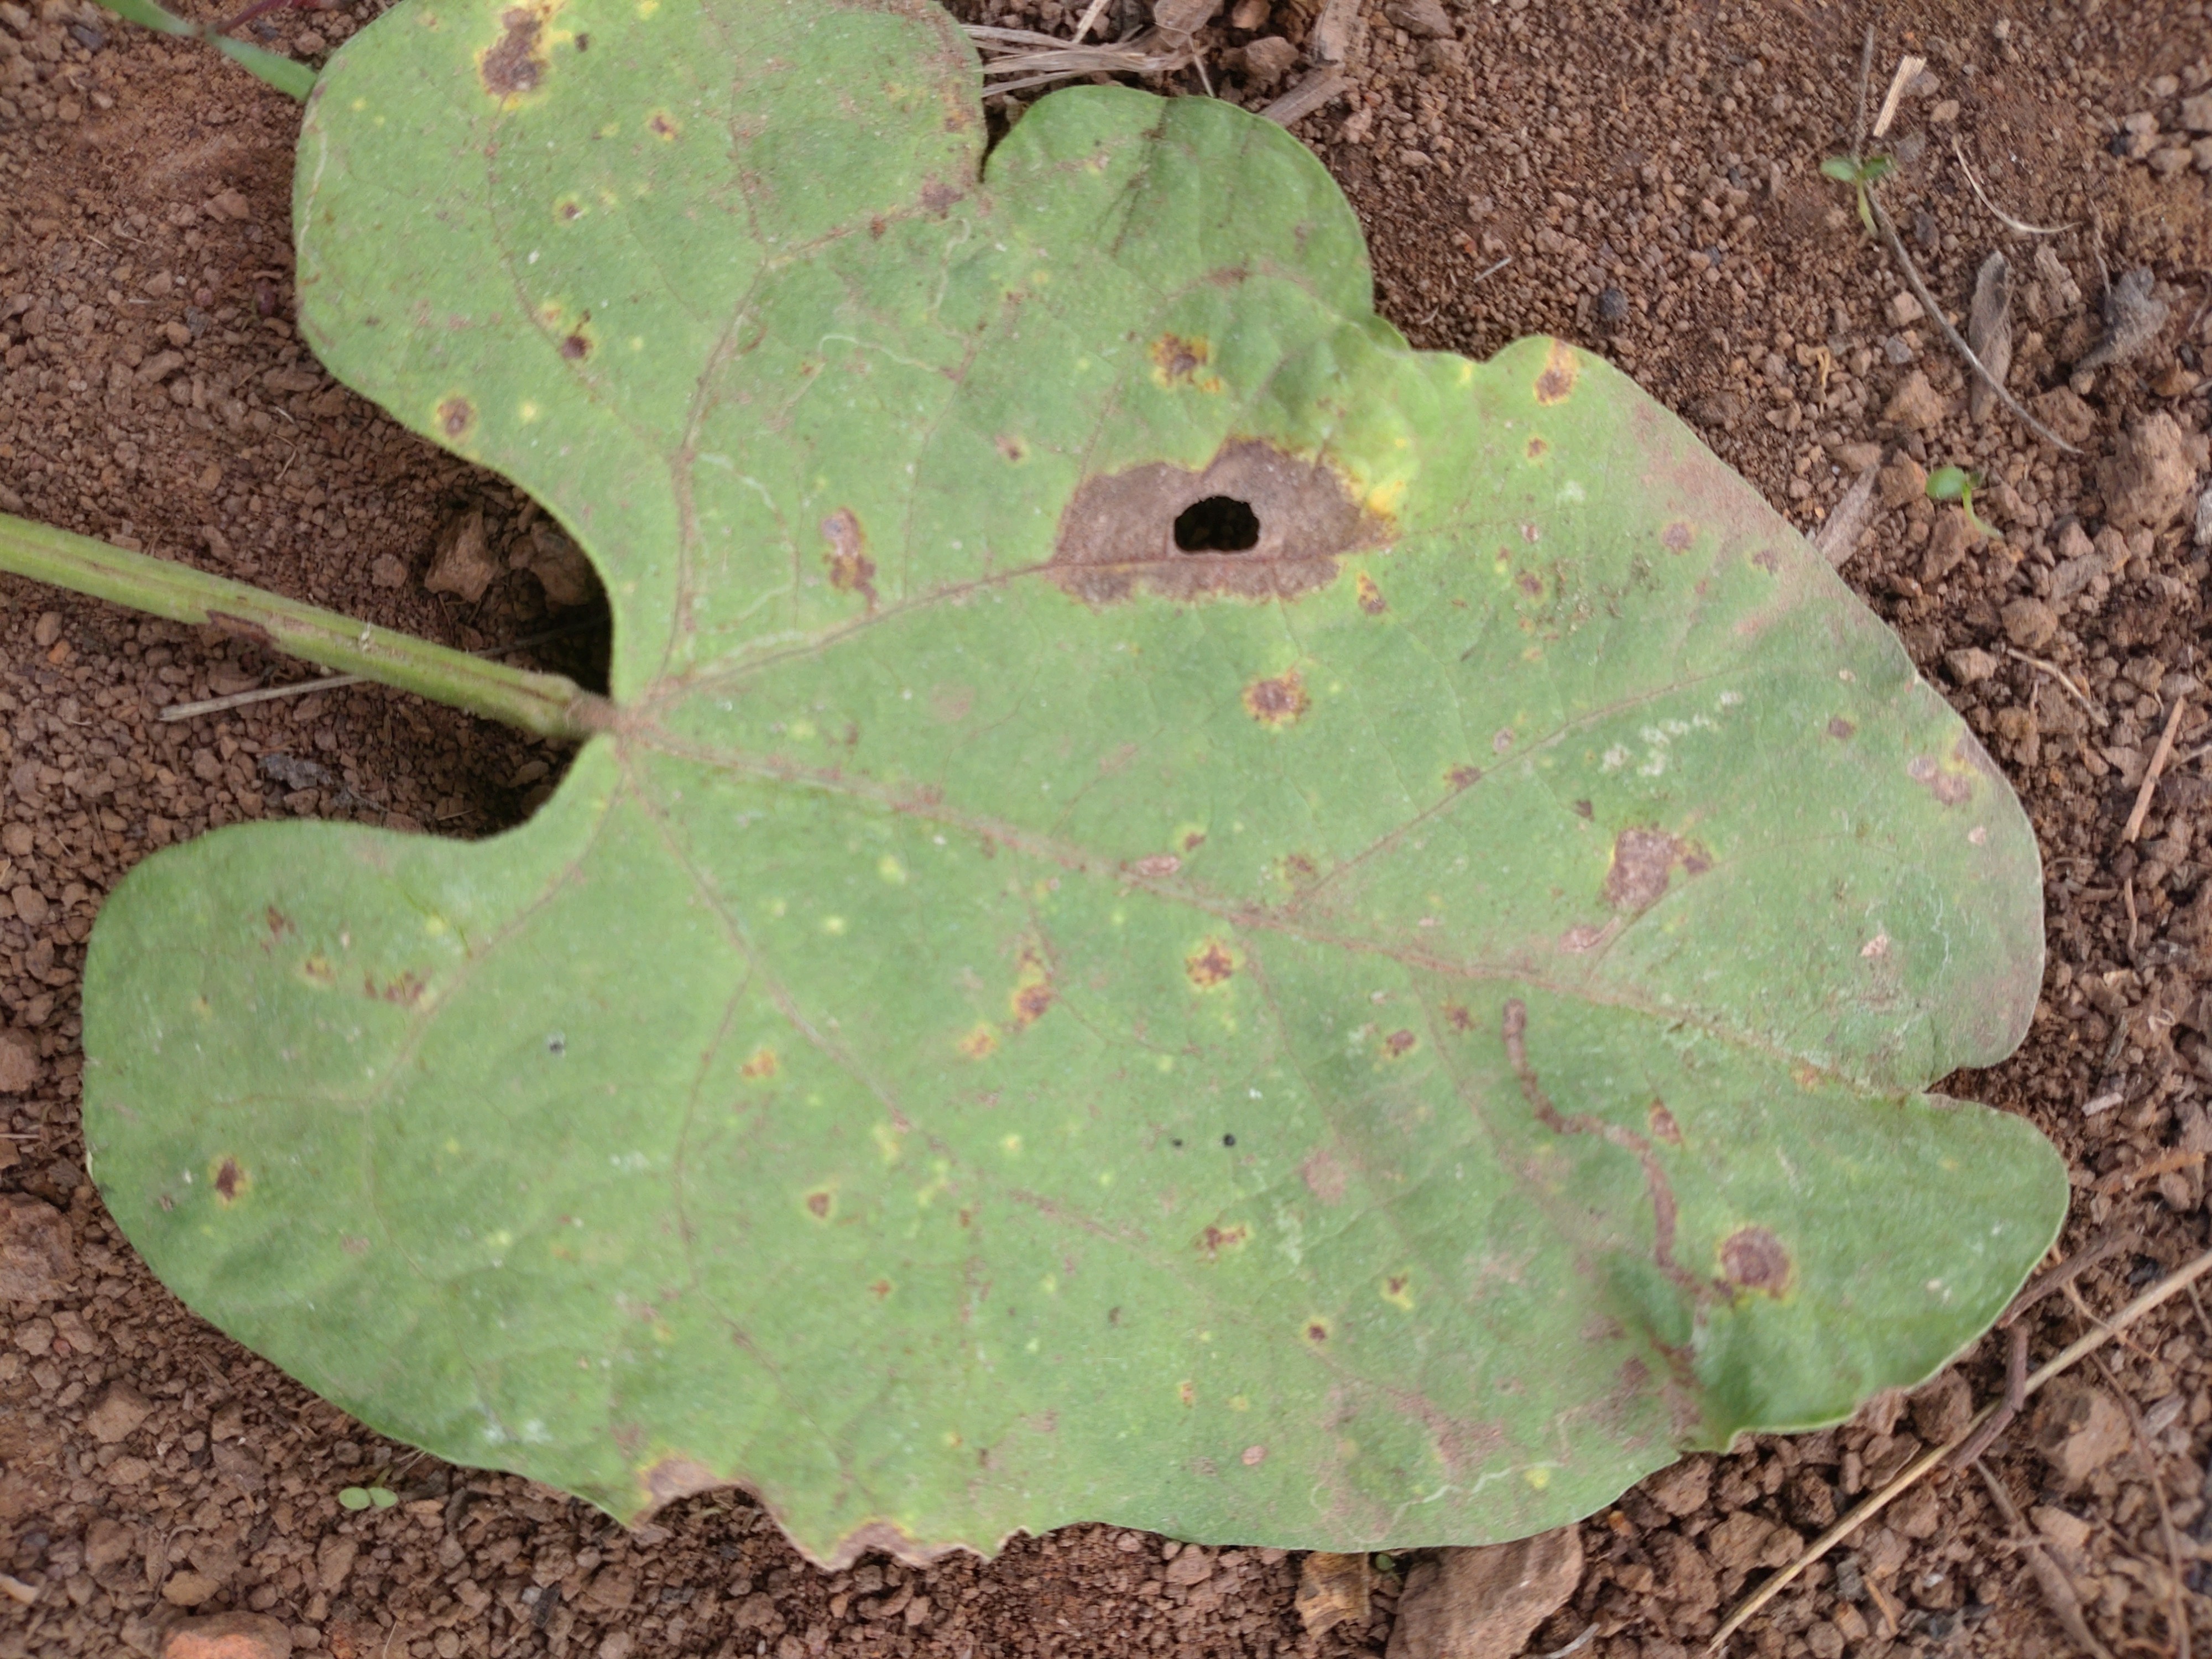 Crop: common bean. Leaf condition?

rust
